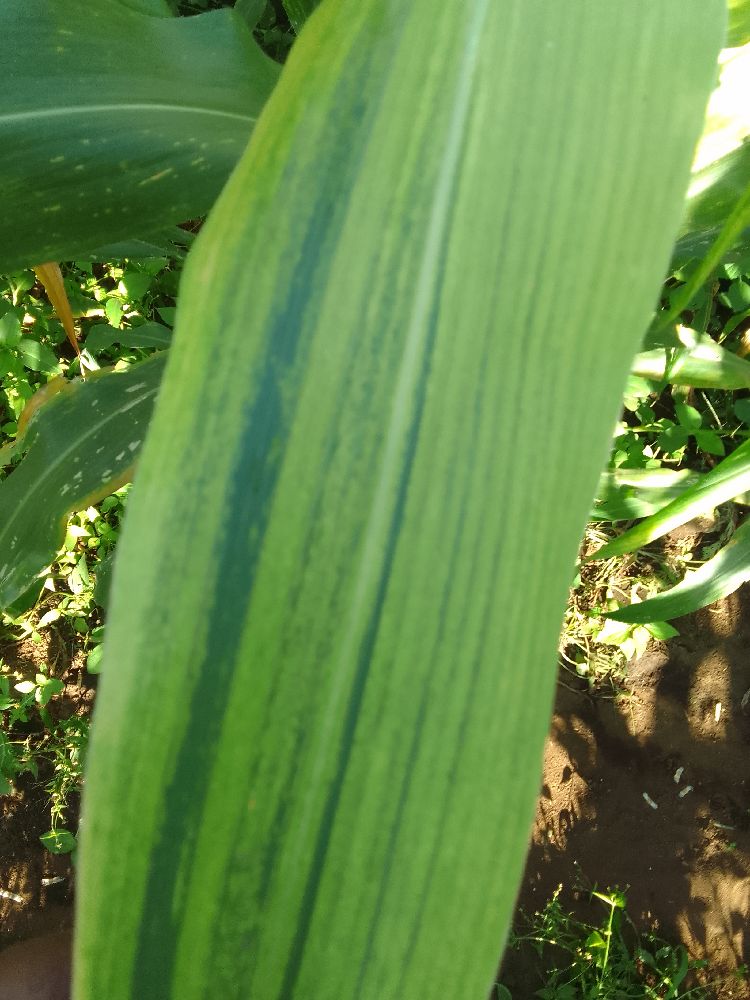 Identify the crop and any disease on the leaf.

maize, maize lethal necrosis
